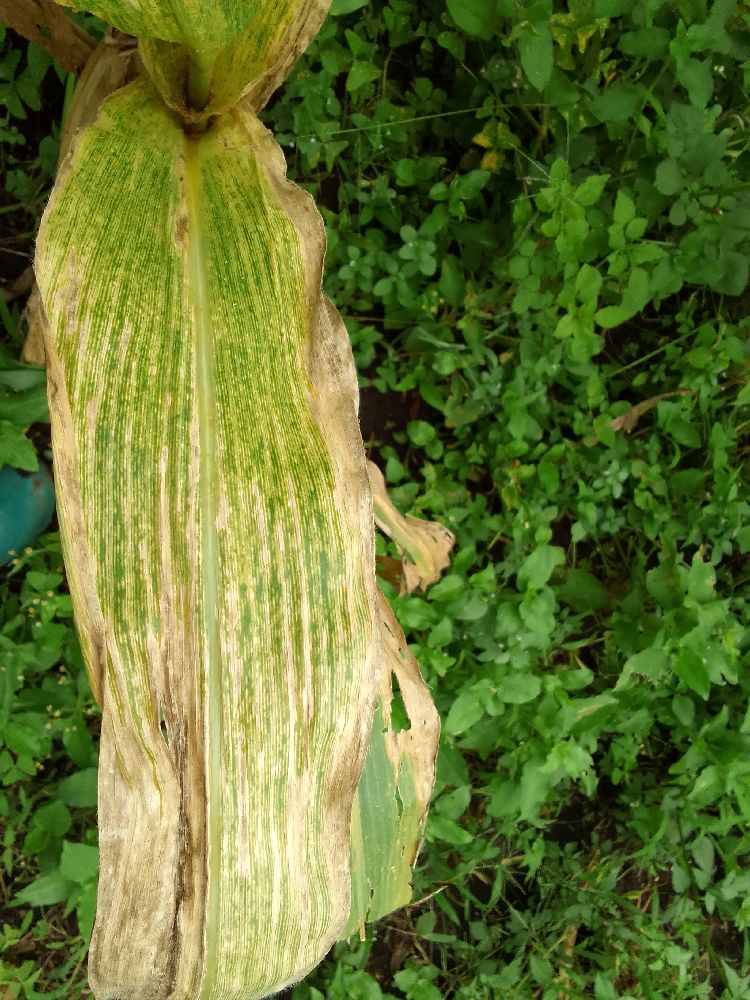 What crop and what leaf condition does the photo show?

maize, maize lethal necrosis
